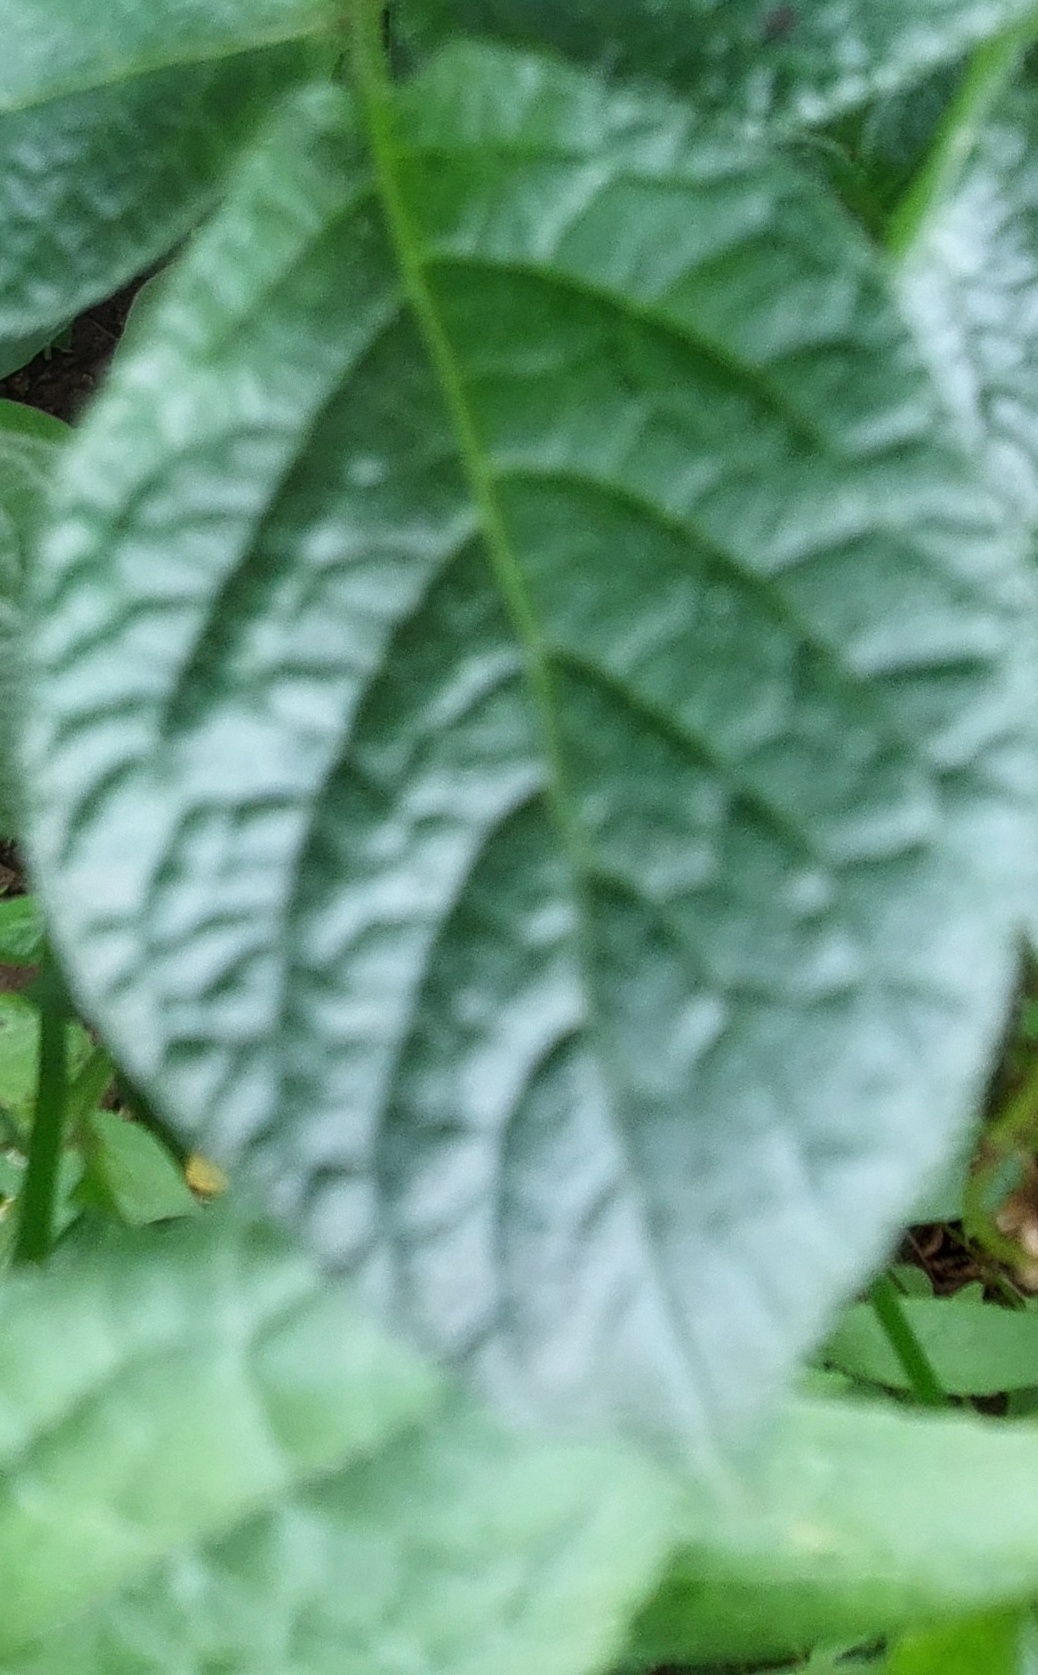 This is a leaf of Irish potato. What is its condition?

healthy
